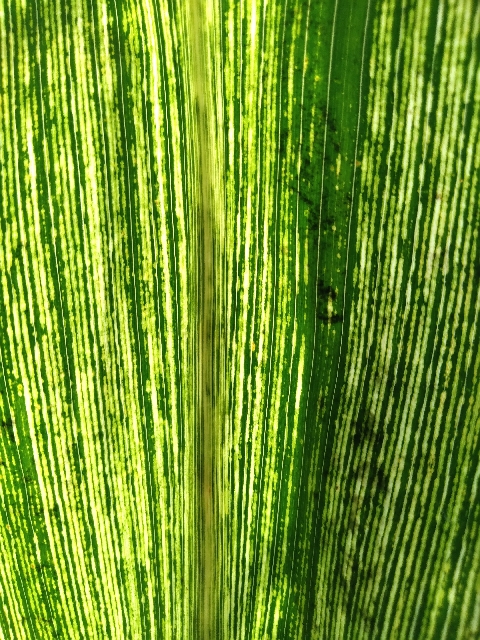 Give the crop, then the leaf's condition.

maize, maize streak virus
